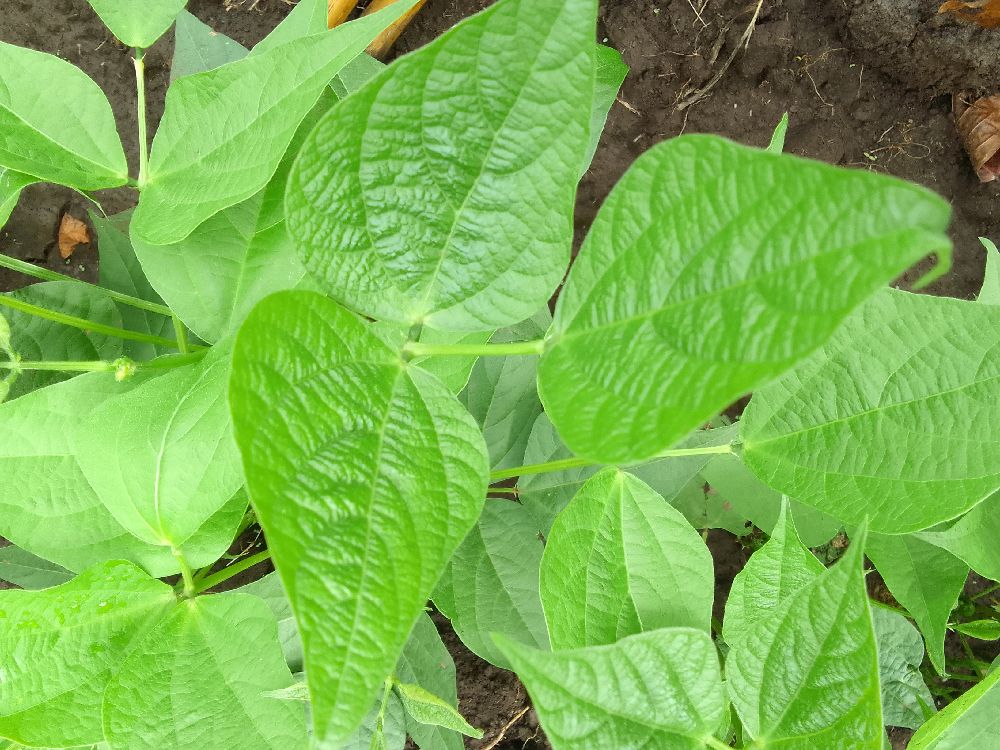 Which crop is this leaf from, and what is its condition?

common bean, healthy
